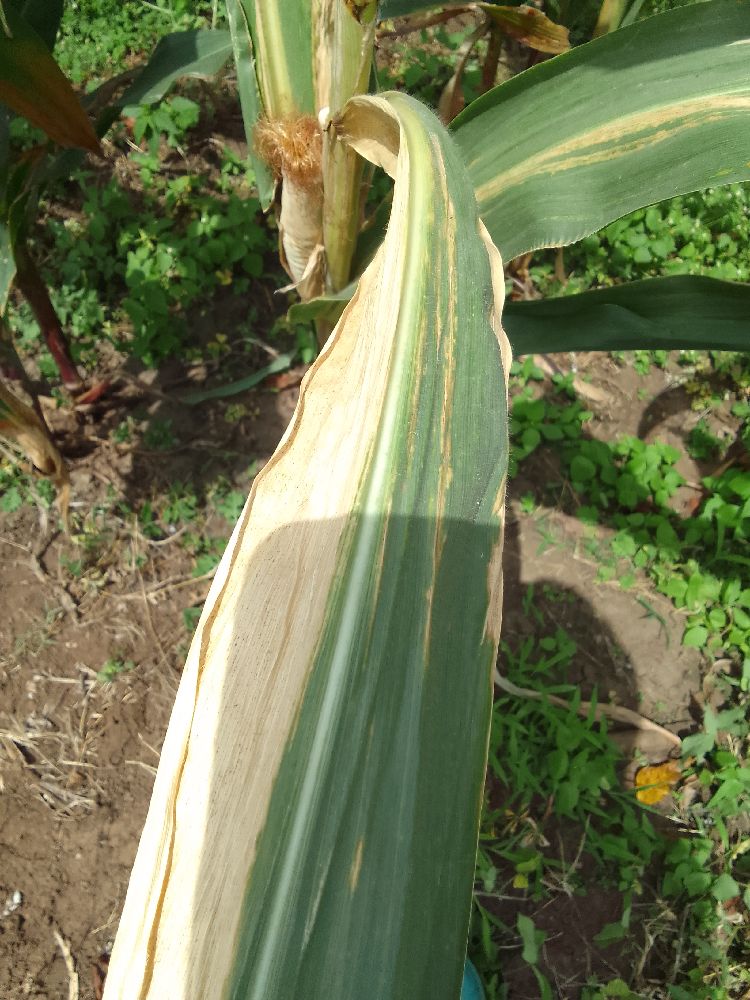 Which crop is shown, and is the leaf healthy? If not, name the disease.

maize, maize lethal necrosis
